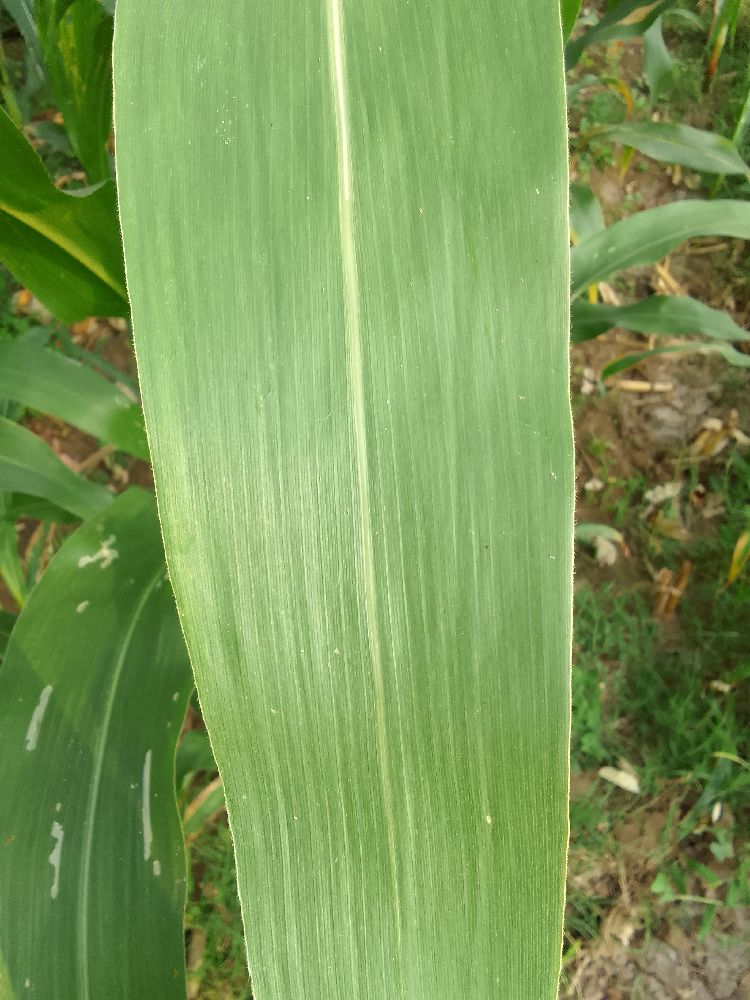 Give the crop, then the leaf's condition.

maize, healthy
